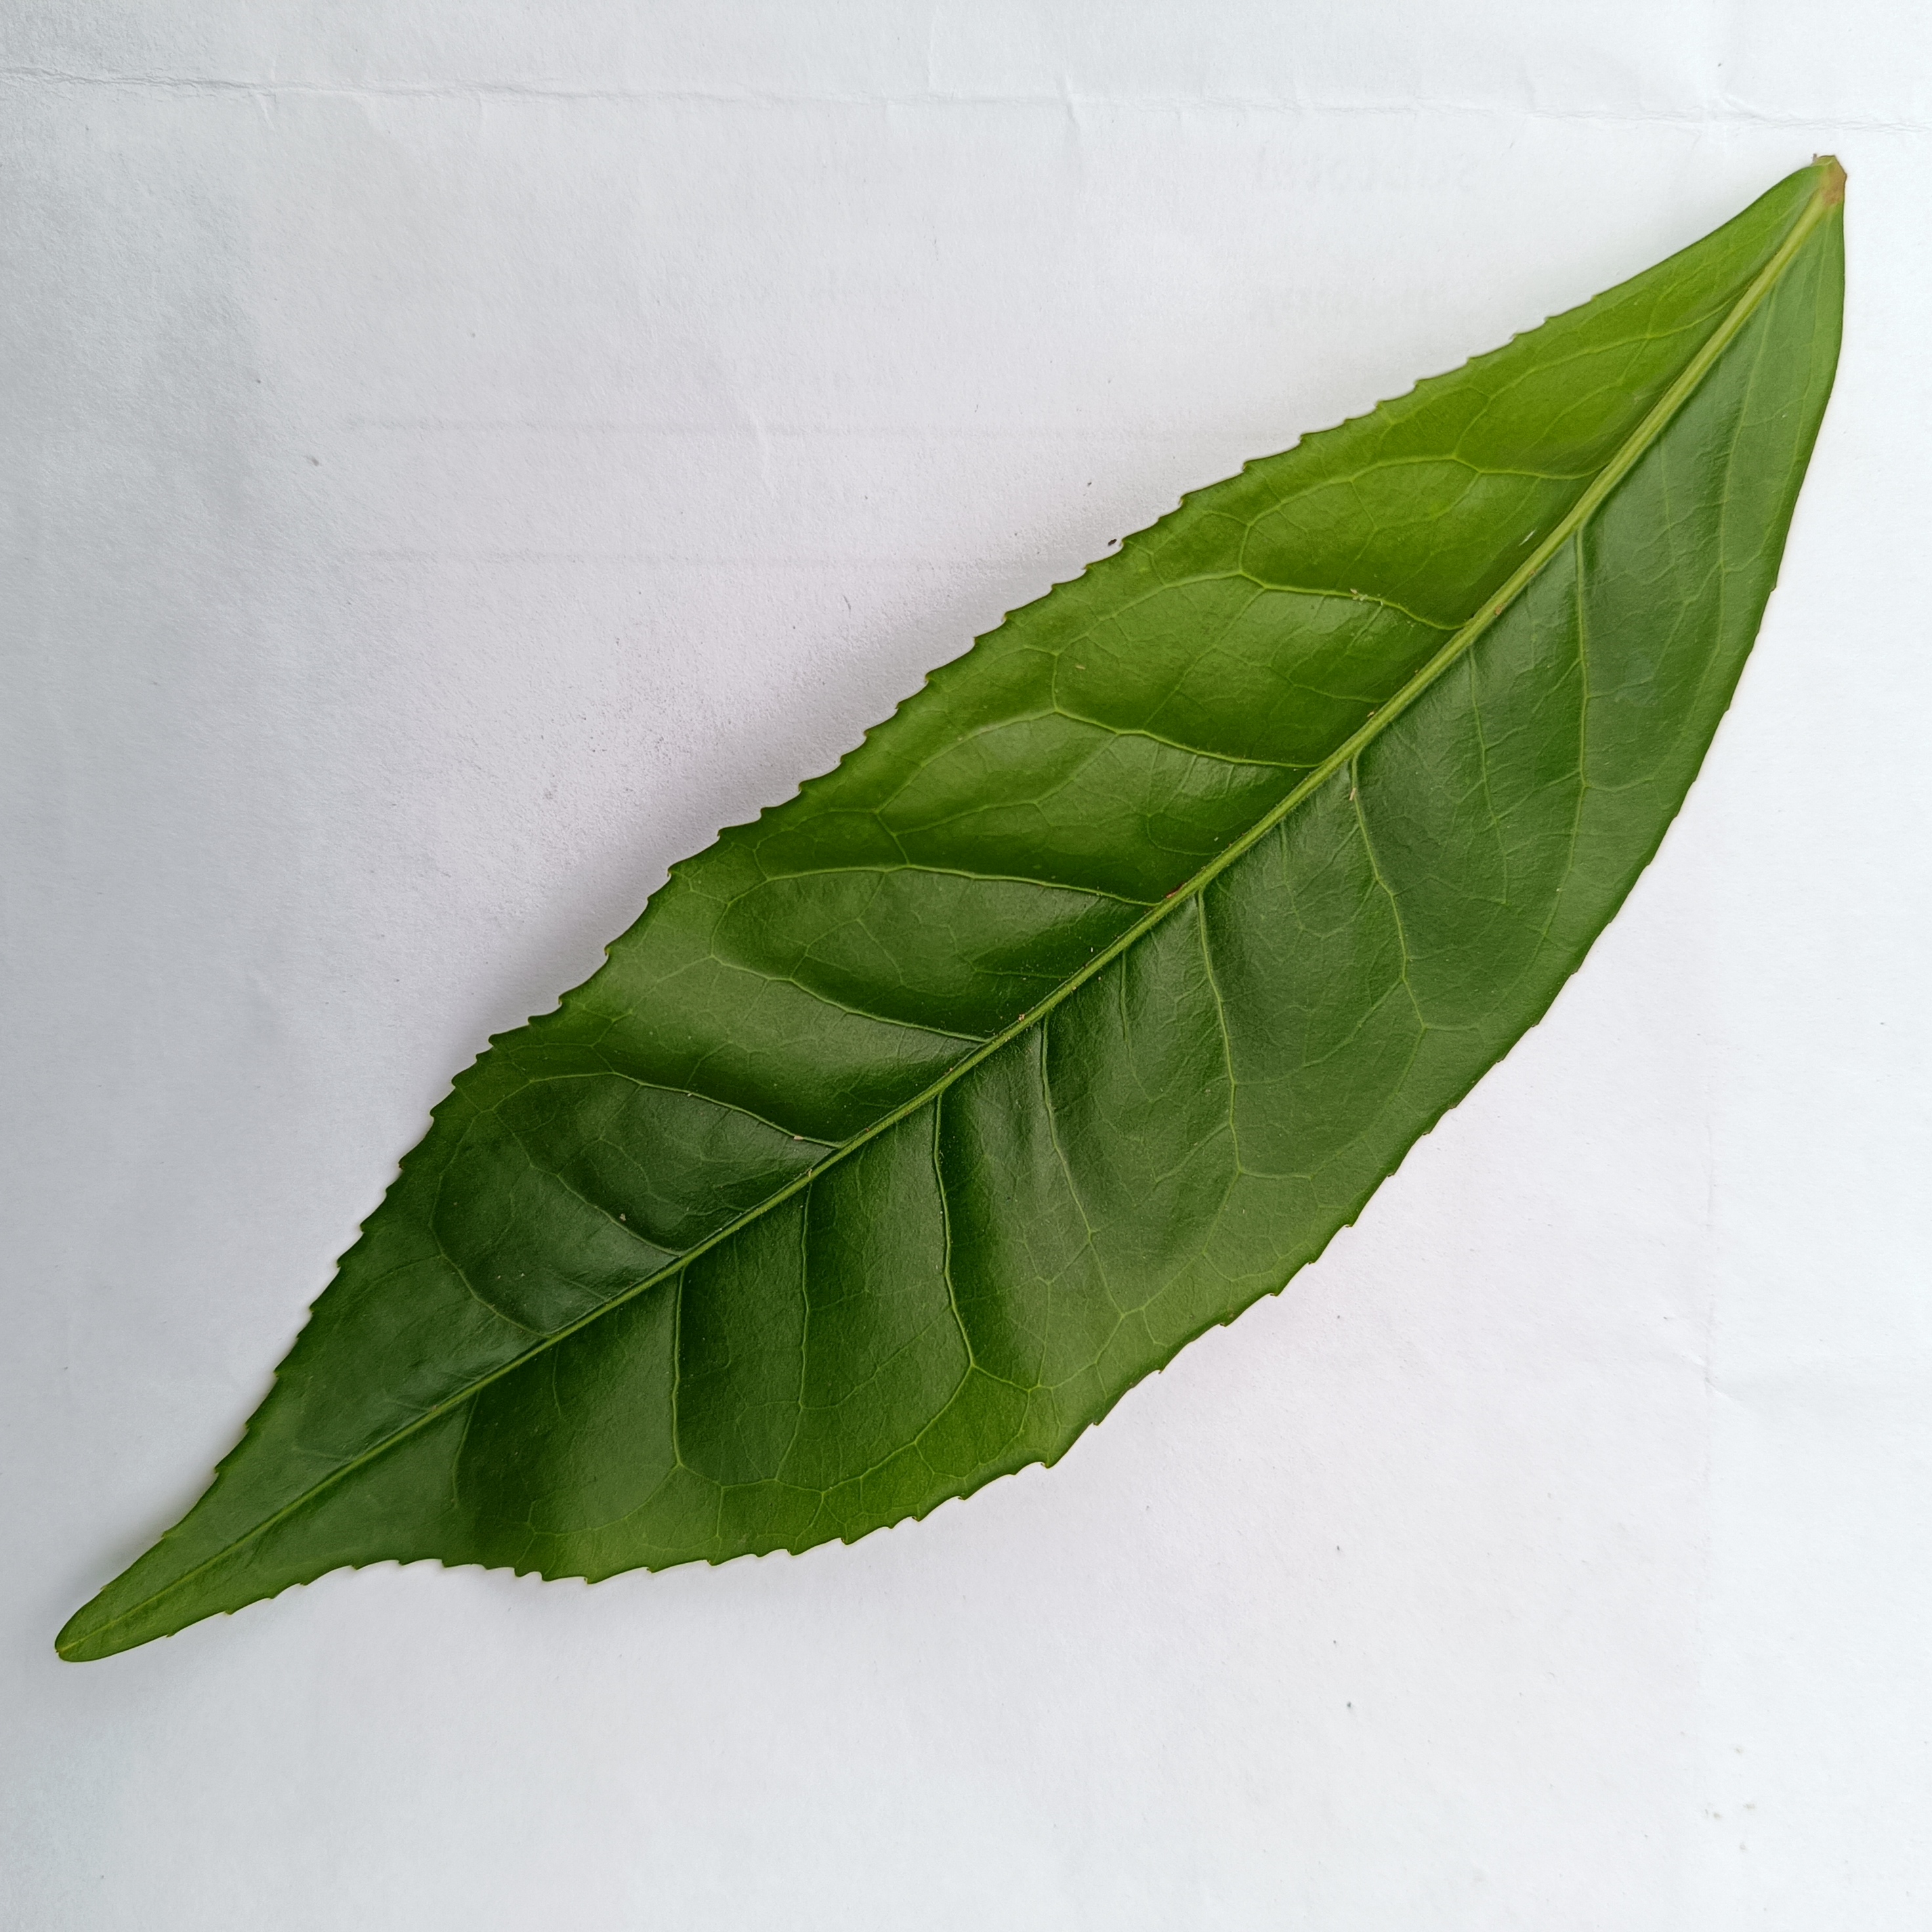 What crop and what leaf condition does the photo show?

tea, healthy
